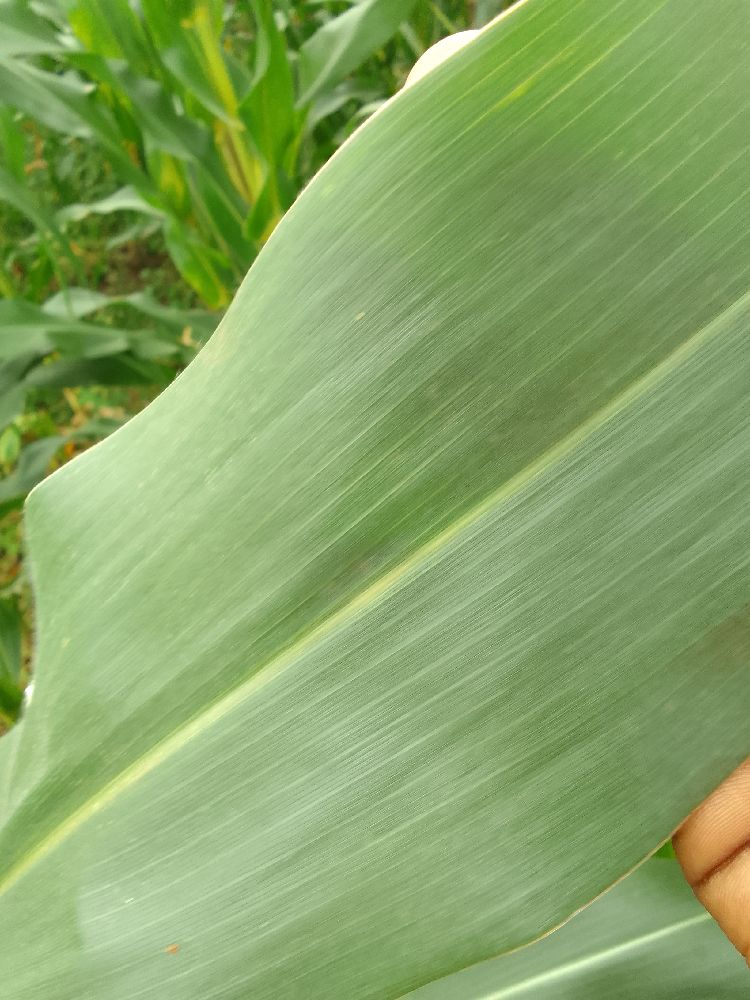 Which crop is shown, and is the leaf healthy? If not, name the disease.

maize, healthy
